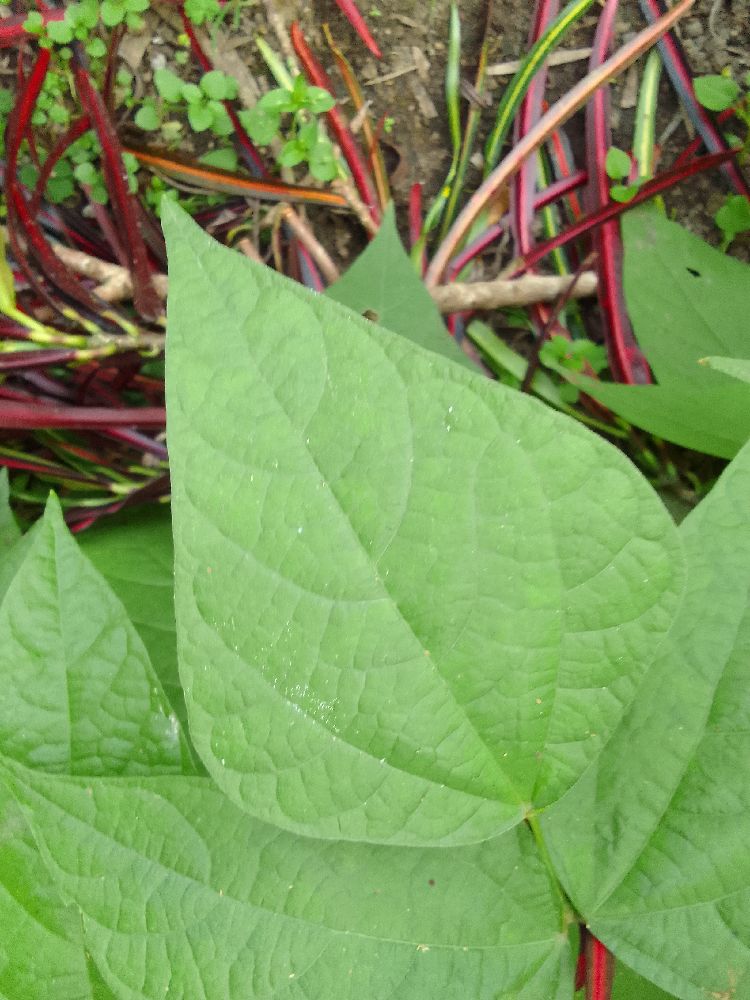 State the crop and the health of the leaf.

common bean, healthy
